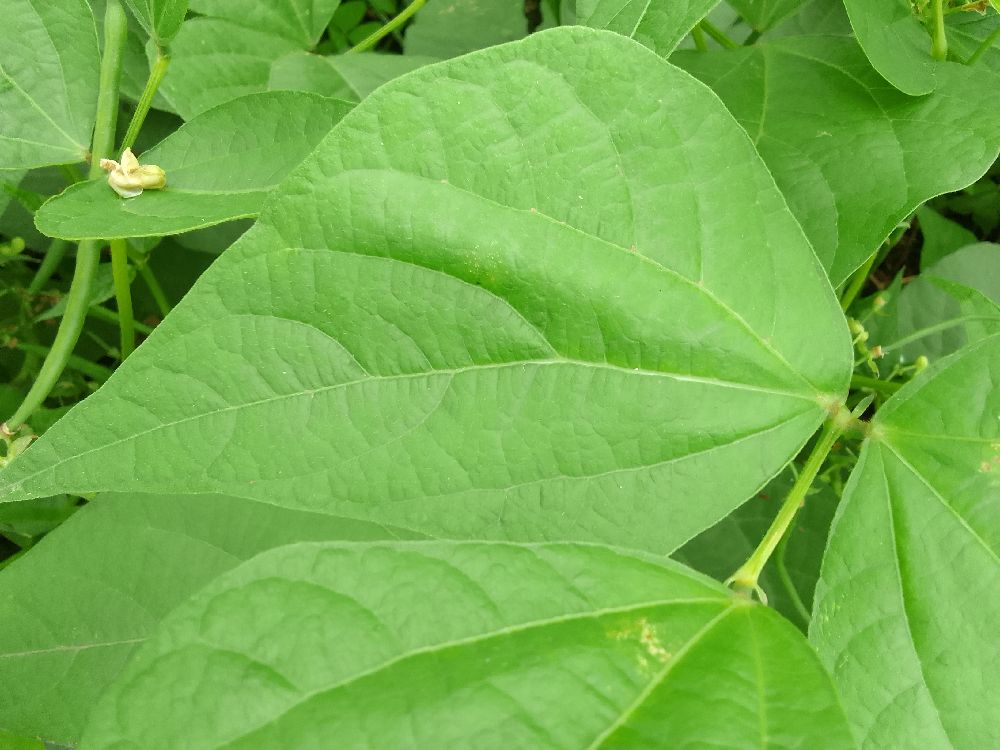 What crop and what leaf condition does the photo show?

common bean, healthy
